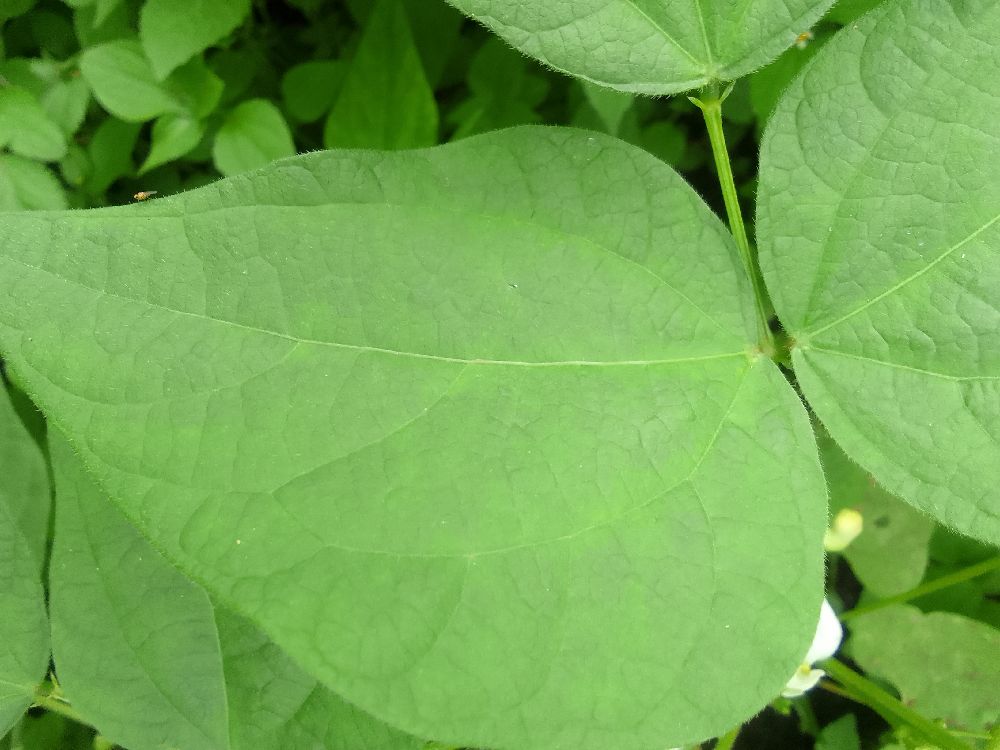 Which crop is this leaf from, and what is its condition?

common bean, healthy
